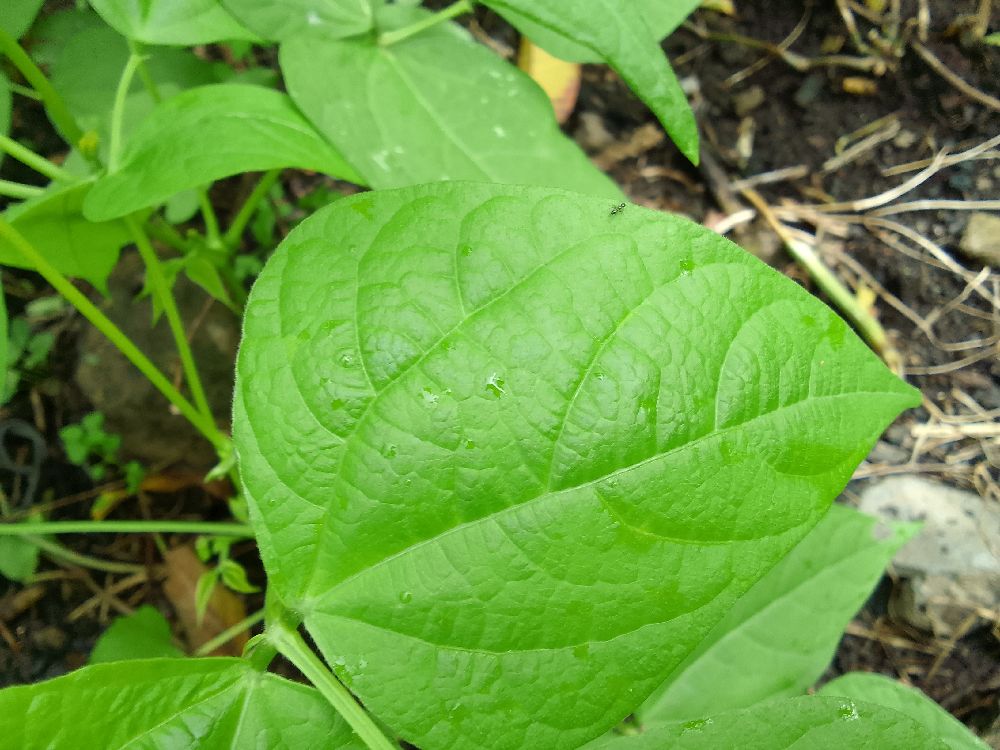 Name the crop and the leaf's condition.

common bean, healthy
